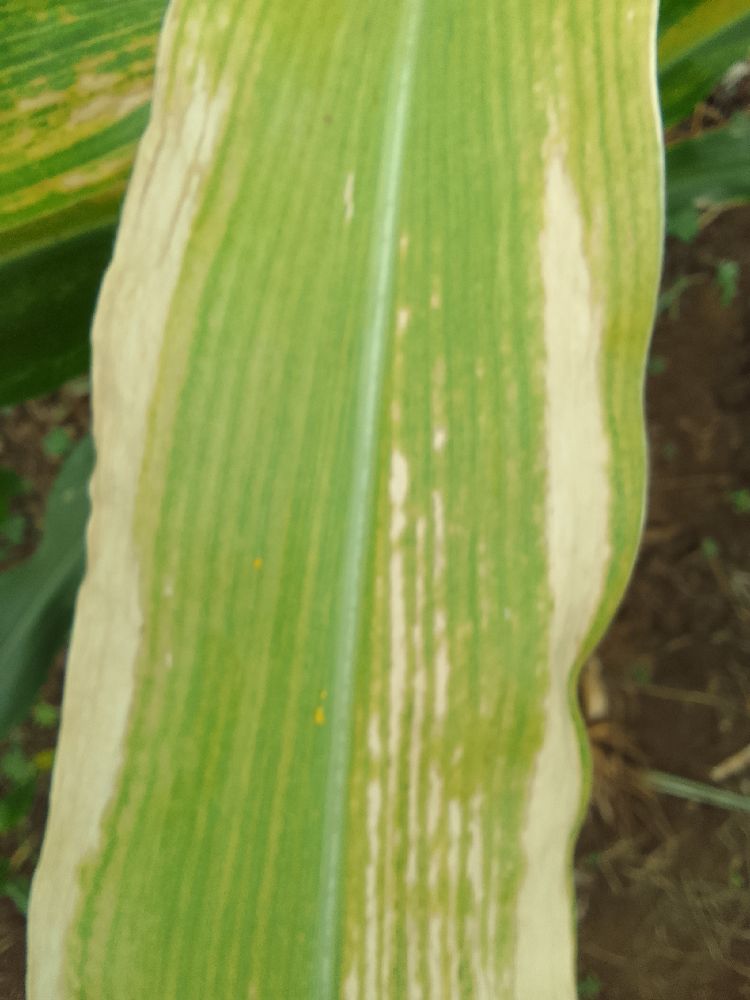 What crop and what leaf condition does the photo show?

maize, maize lethal necrosis
